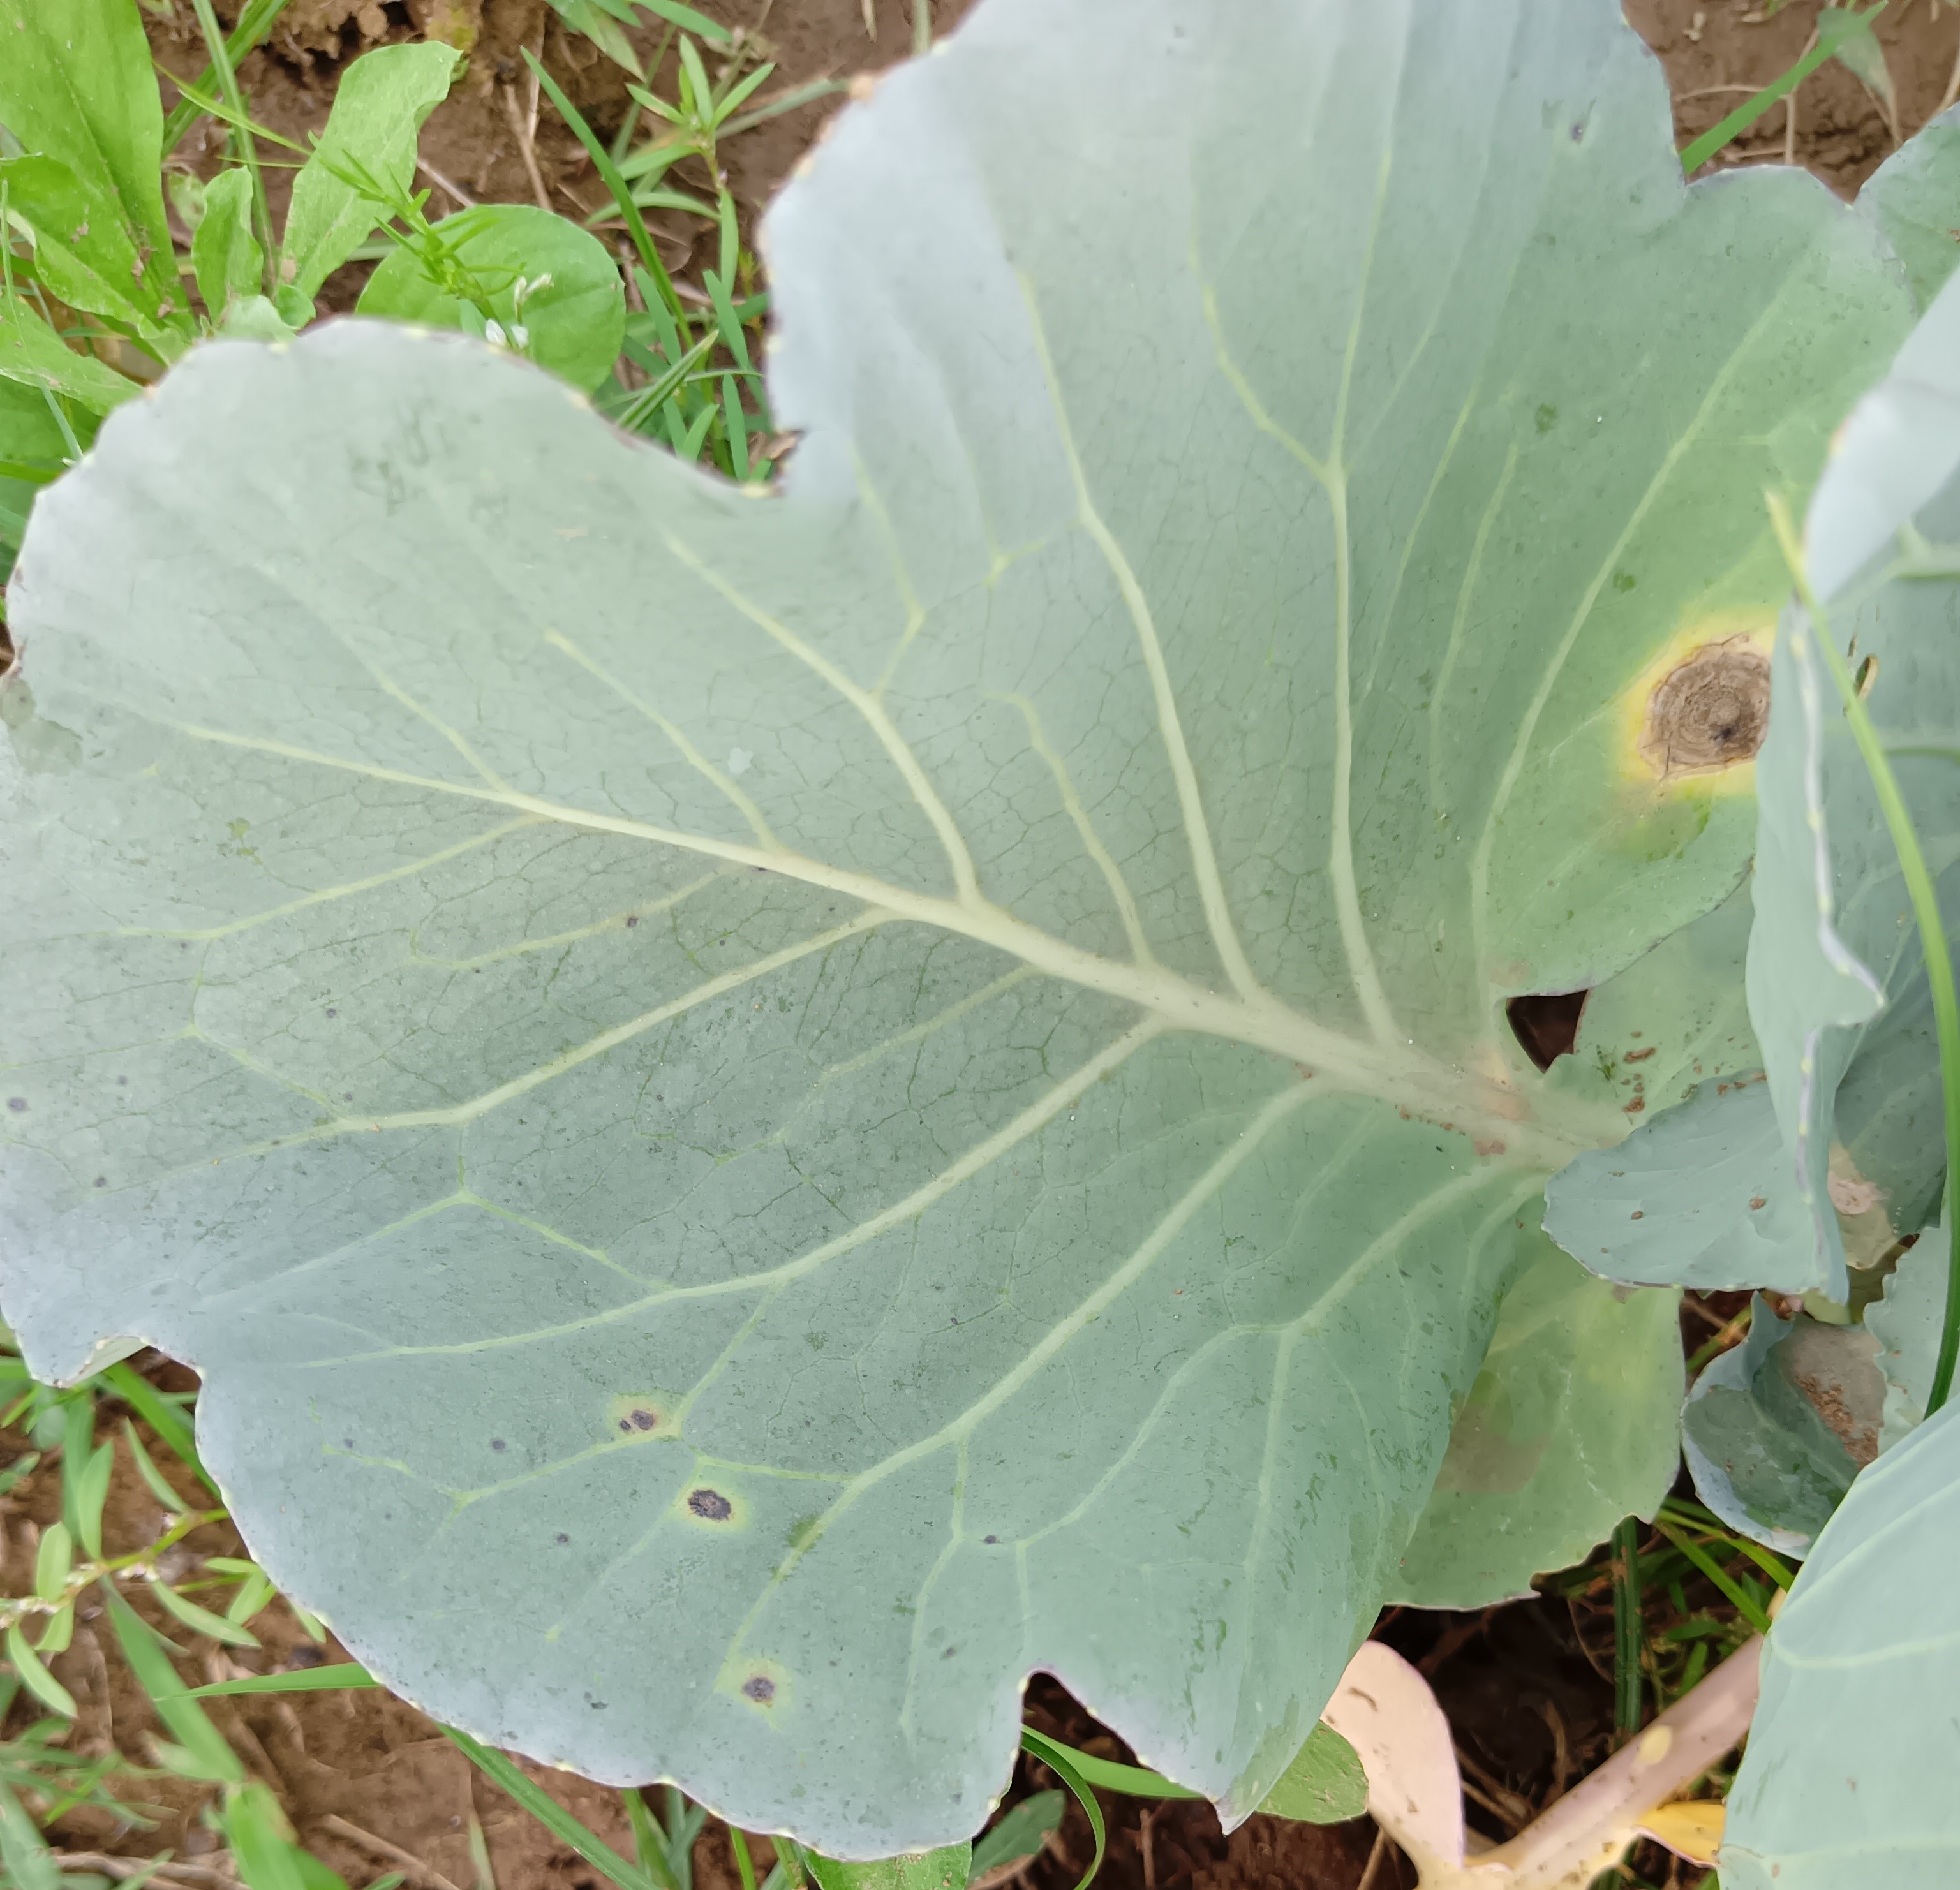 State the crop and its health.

cabbage, alternaria
